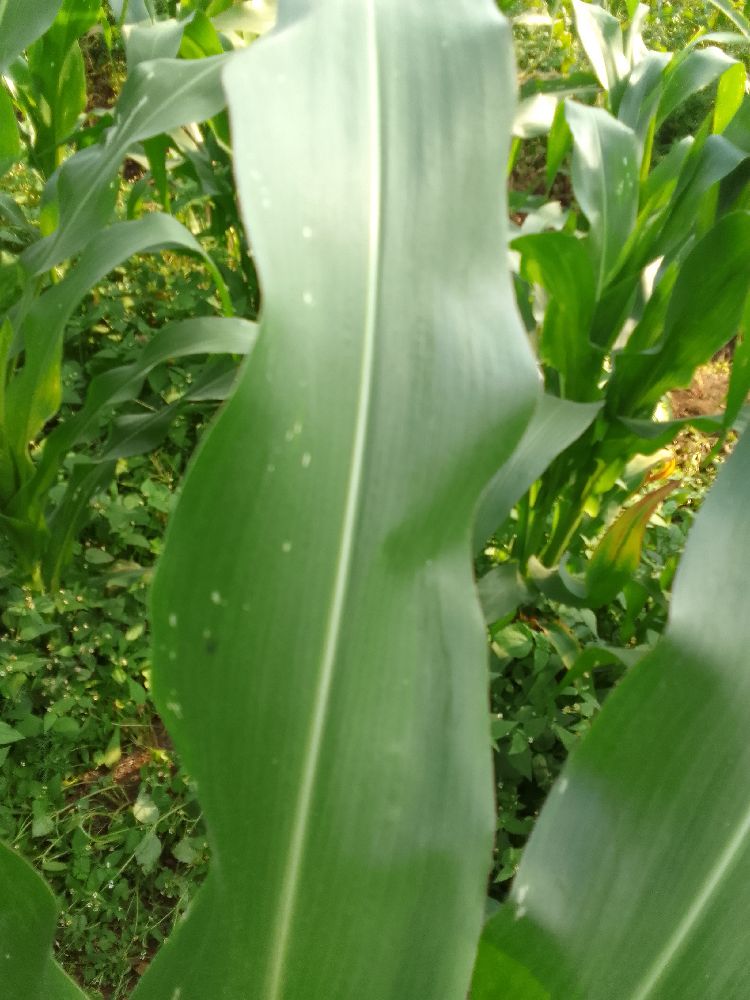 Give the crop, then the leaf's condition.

maize, healthy
